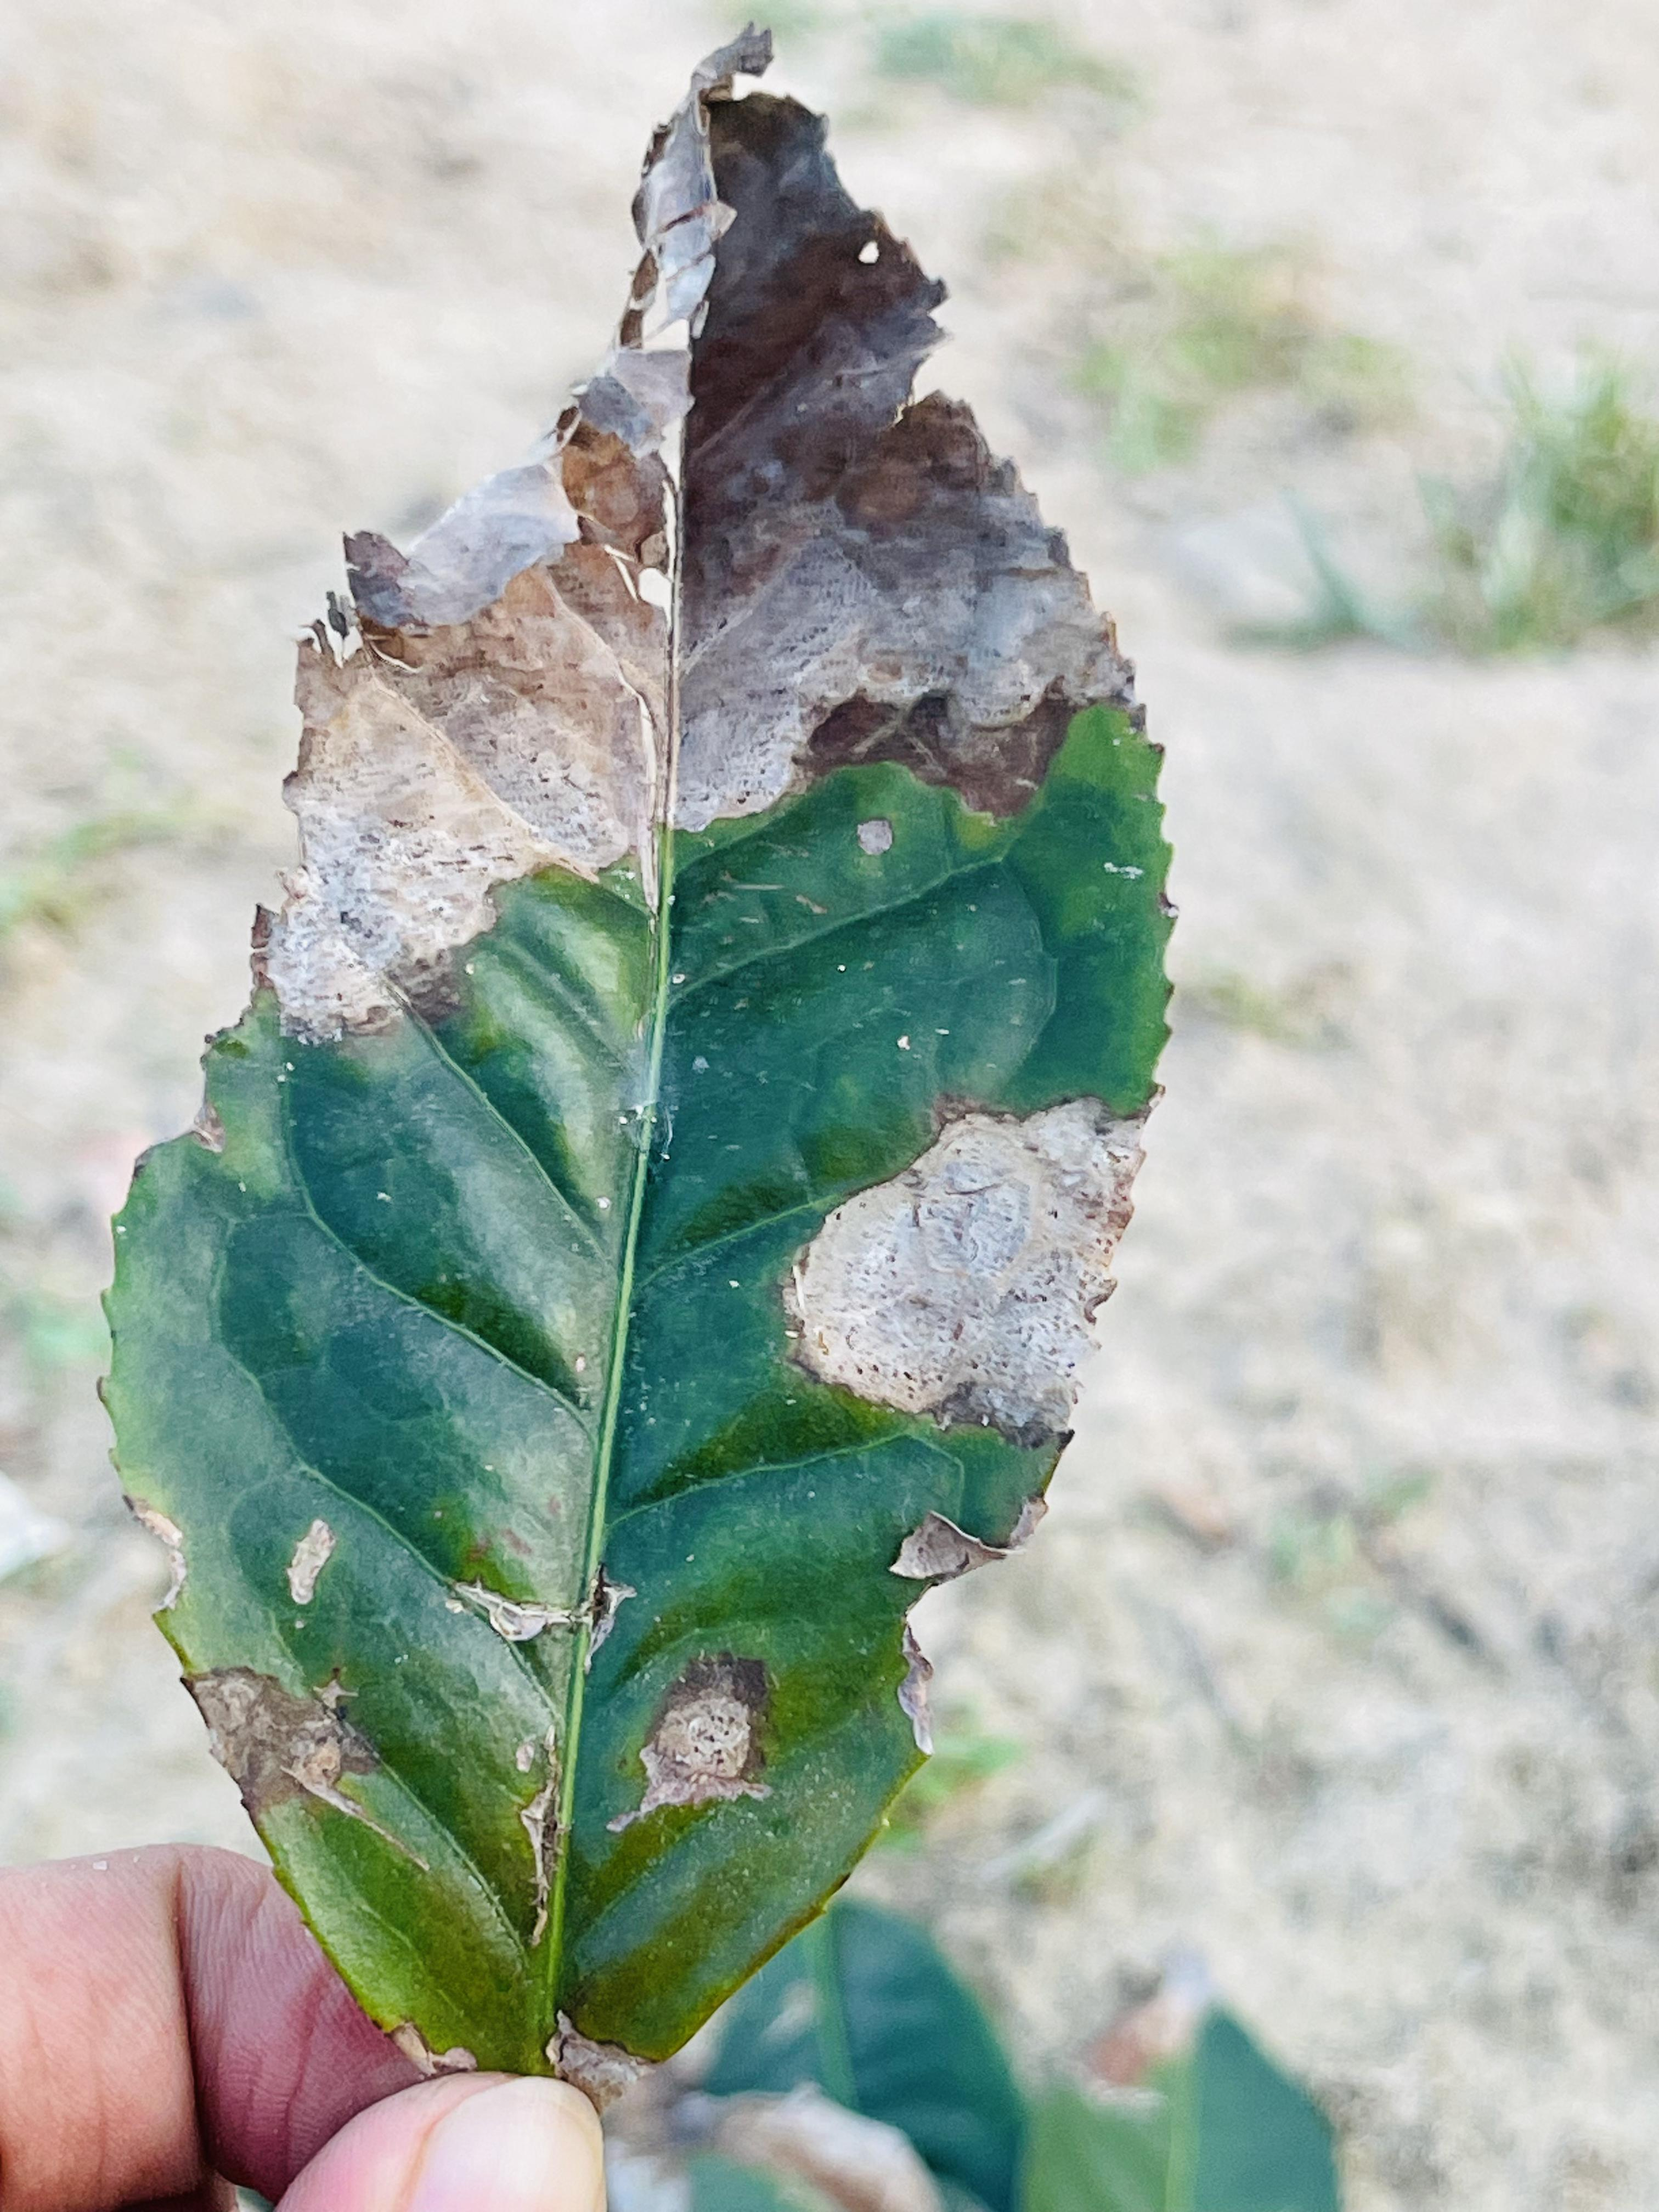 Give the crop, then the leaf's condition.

tea, blight
